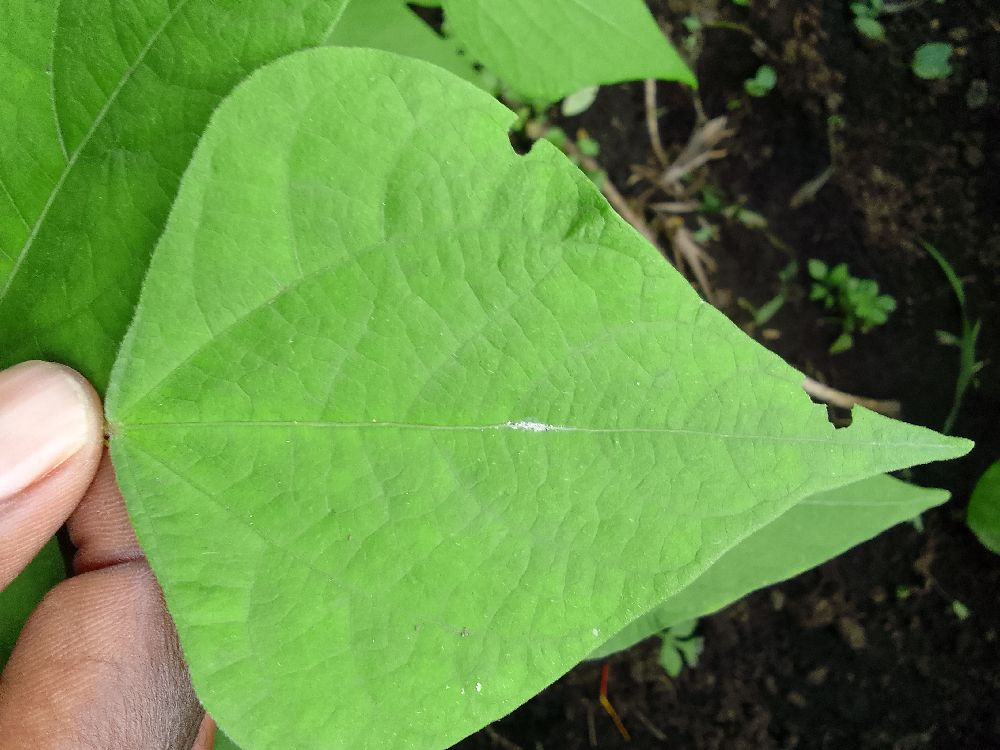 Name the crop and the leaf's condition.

common bean, healthy
